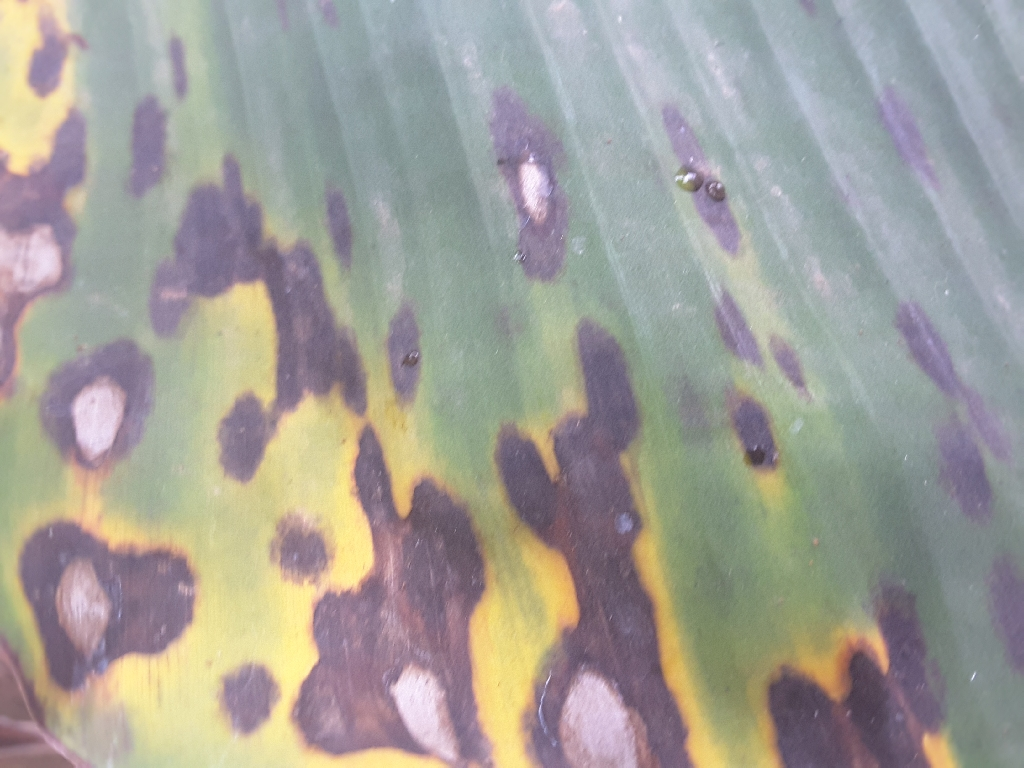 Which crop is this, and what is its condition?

banana, black sigatoka
